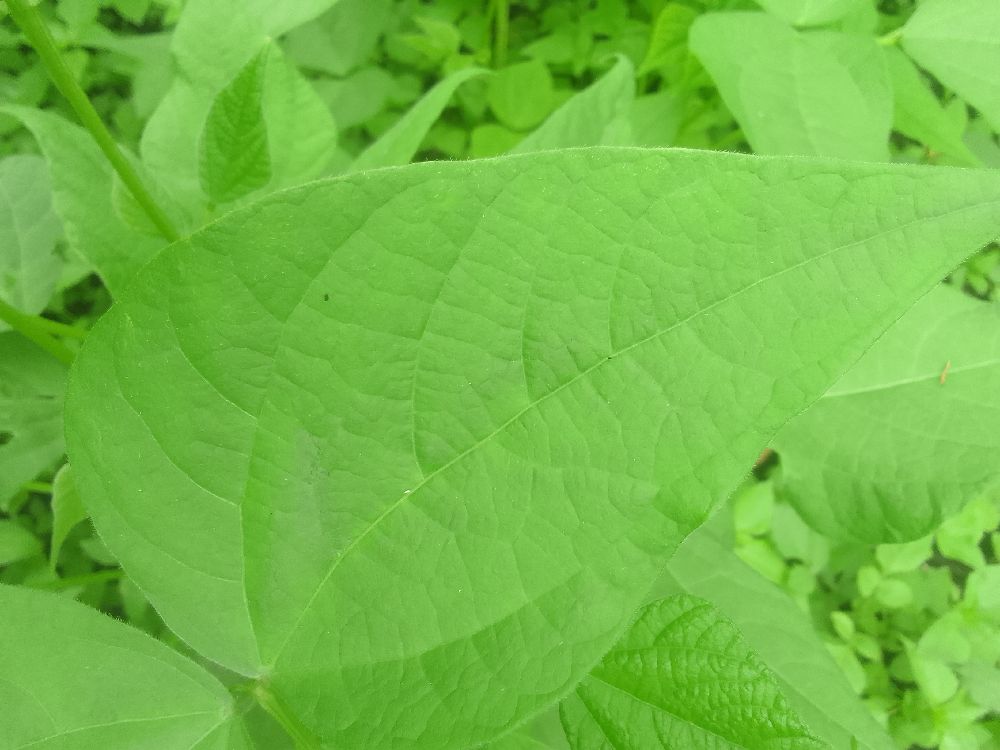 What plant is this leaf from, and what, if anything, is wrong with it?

common bean, healthy
